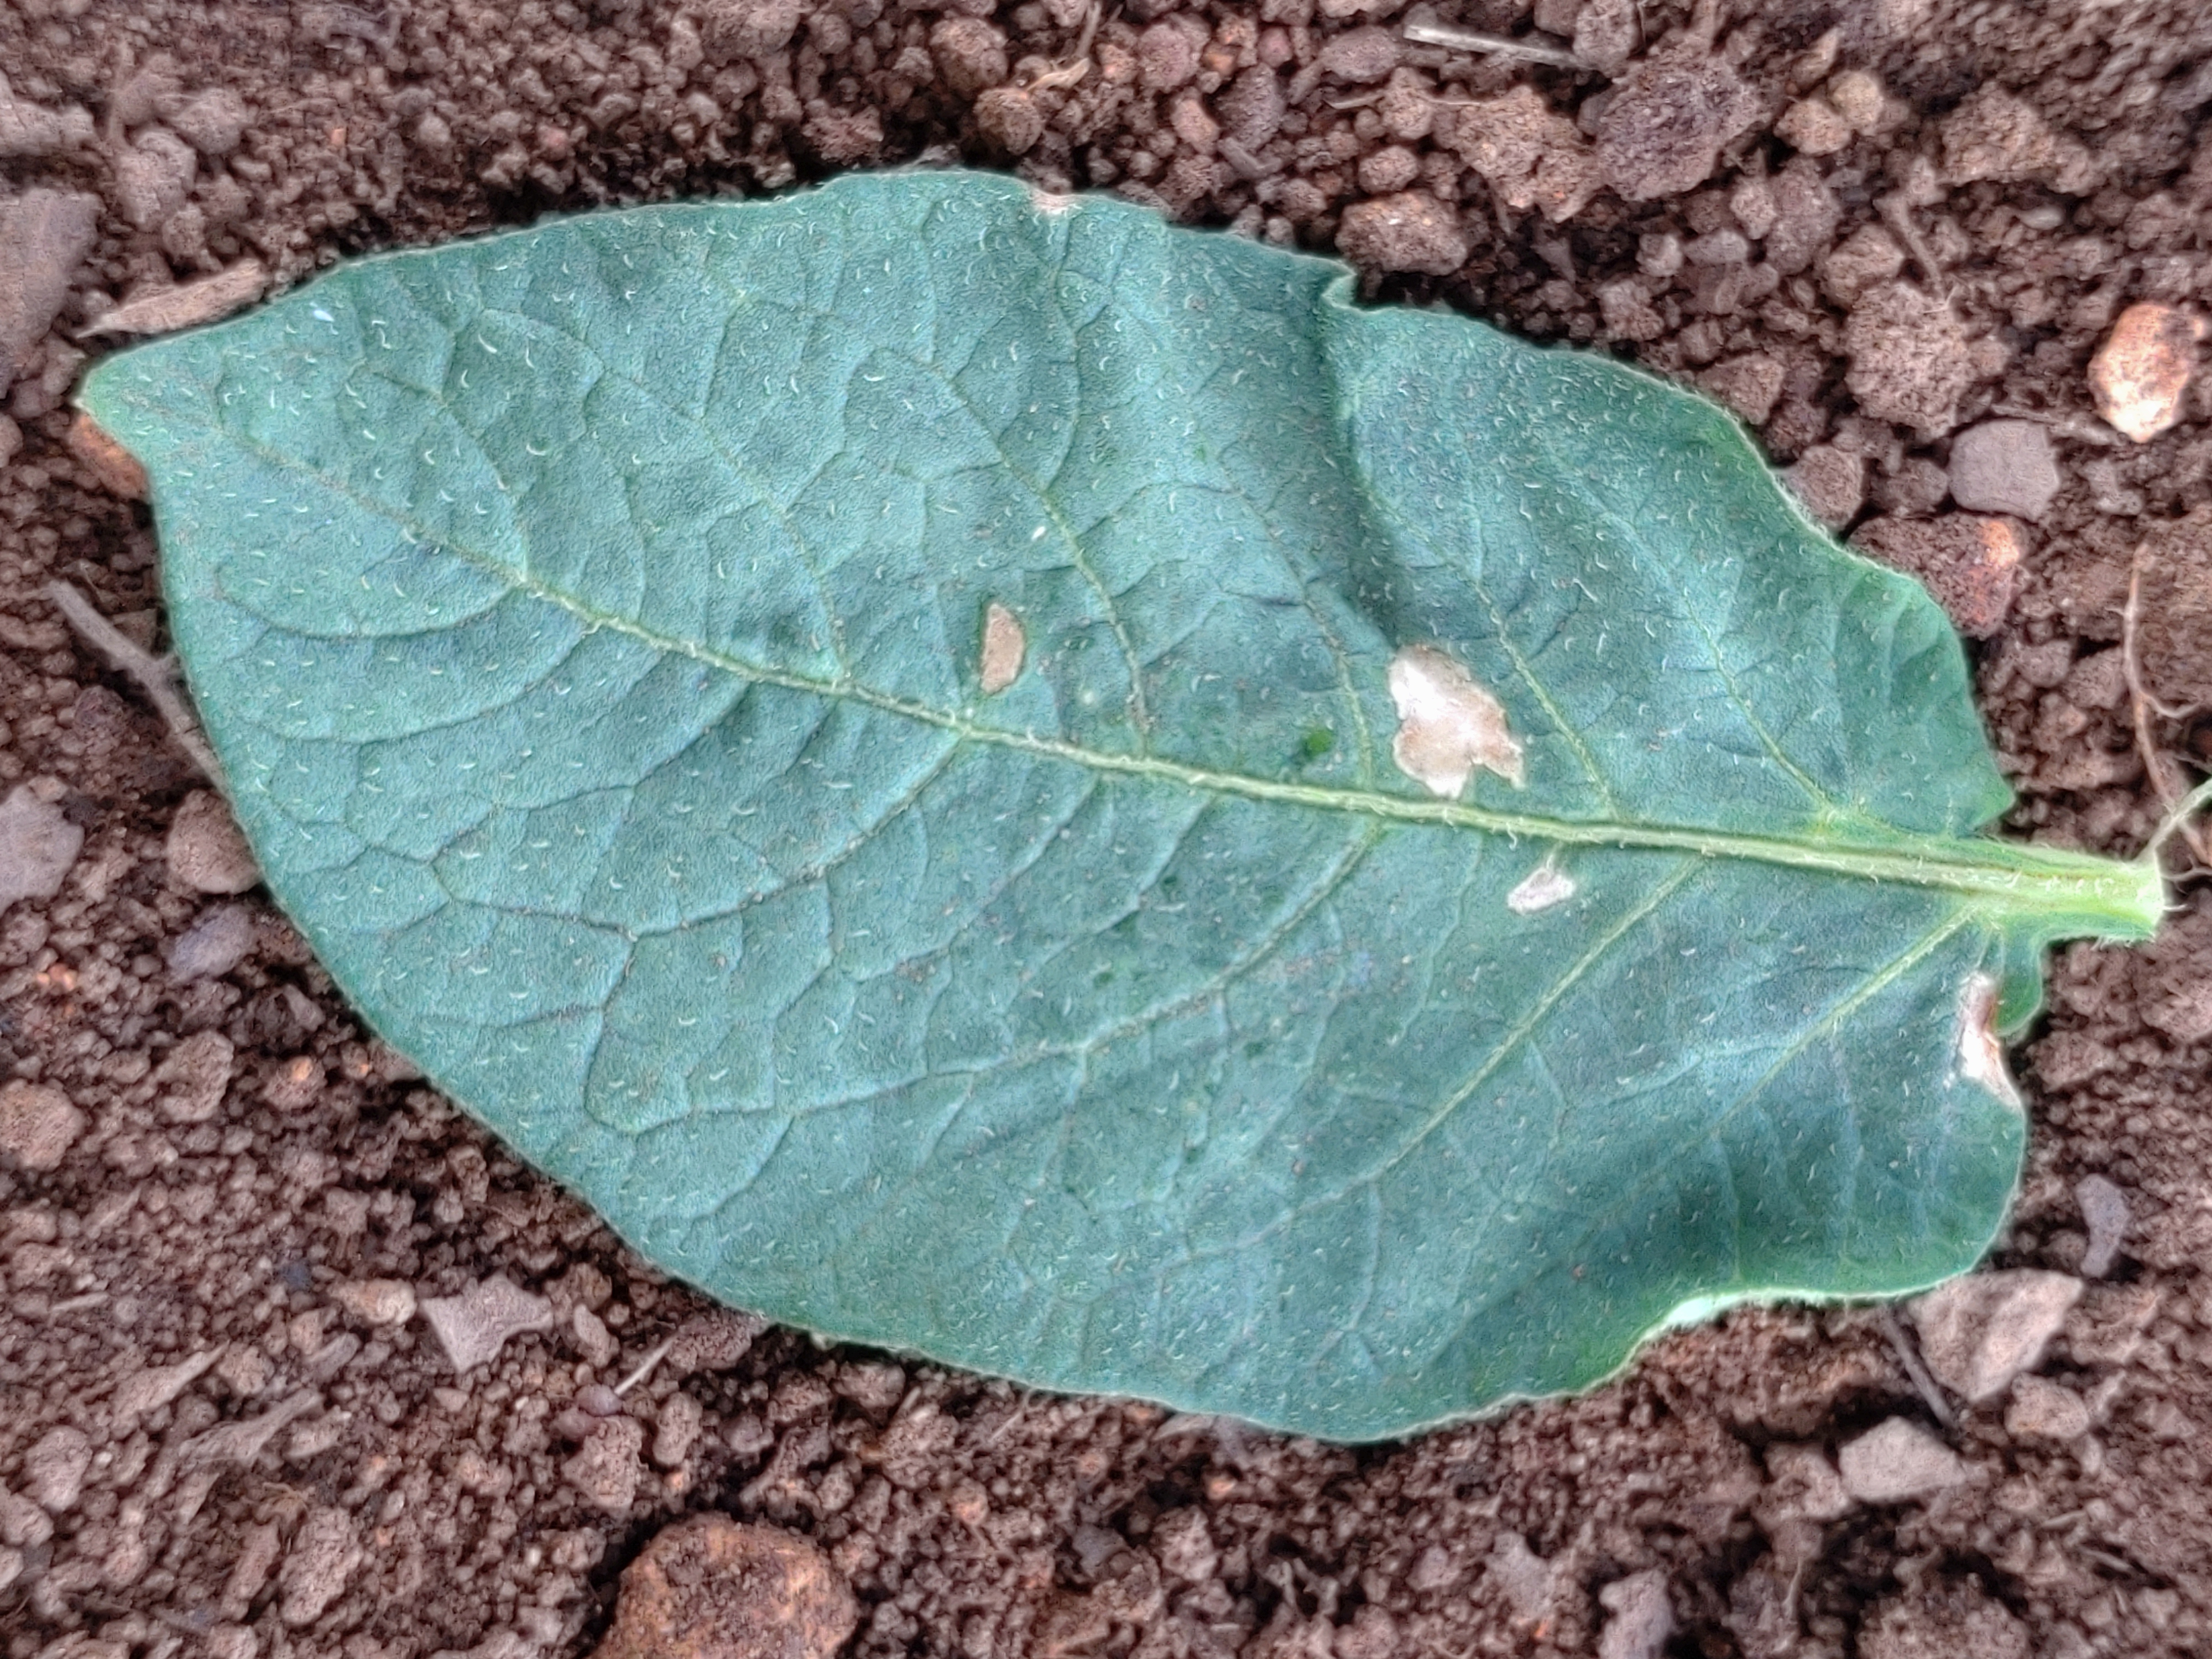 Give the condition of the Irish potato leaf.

early blight
